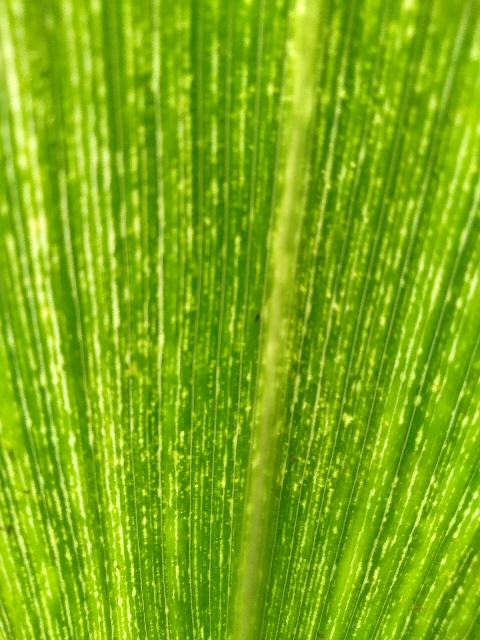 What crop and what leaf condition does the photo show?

maize, maize streak virus
